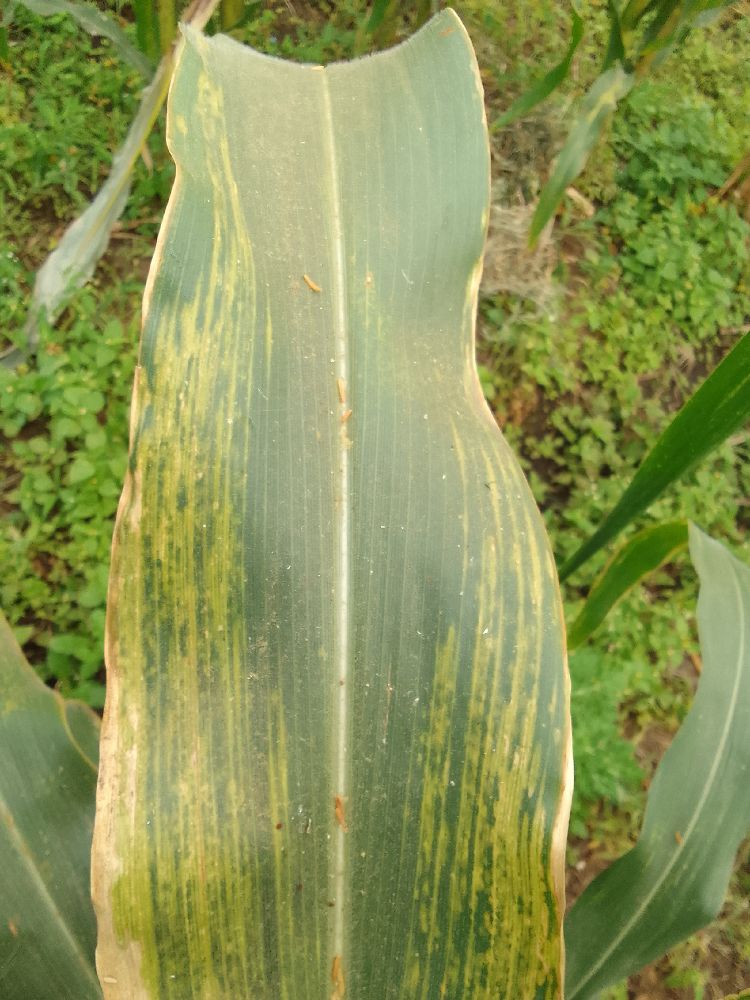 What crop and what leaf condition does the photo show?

maize, maize lethal necrosis
